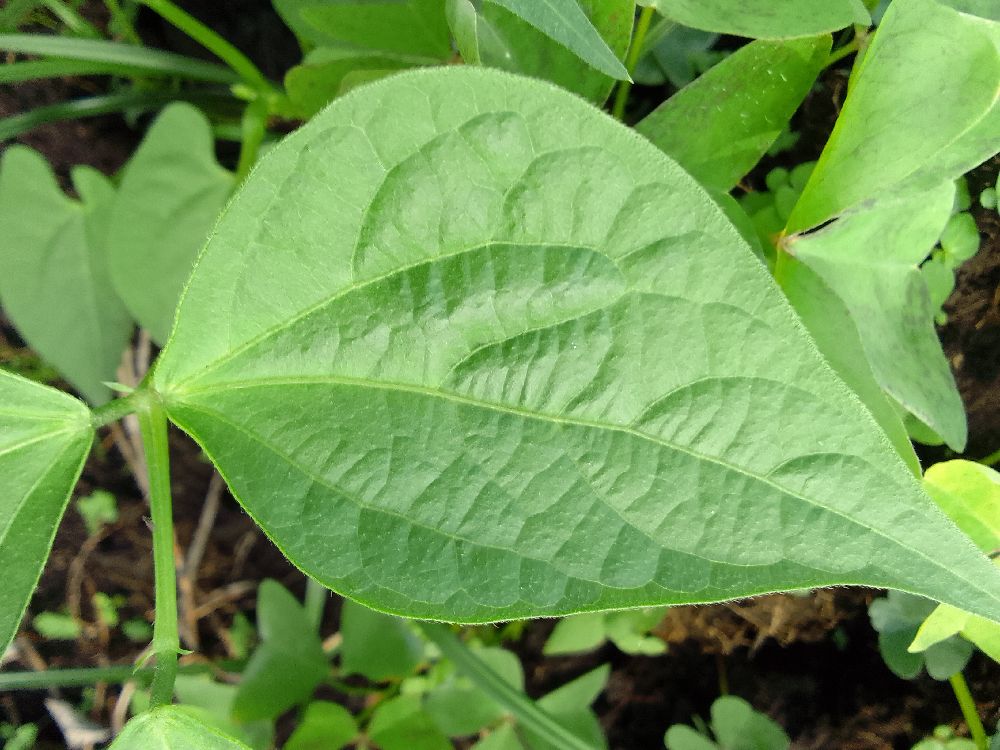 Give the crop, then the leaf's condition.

common bean, healthy
